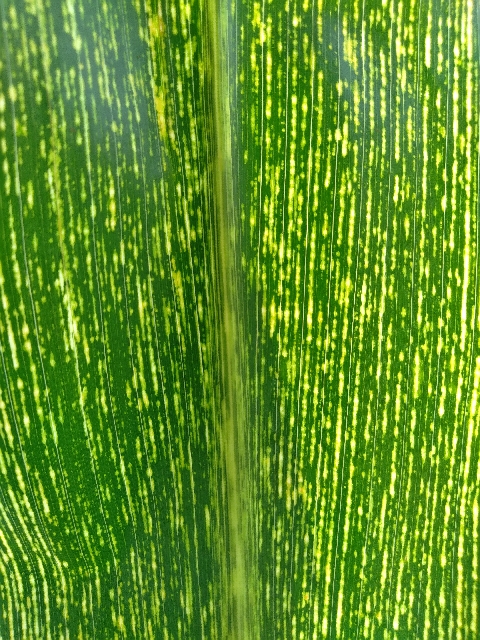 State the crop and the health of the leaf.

maize, maize streak virus
